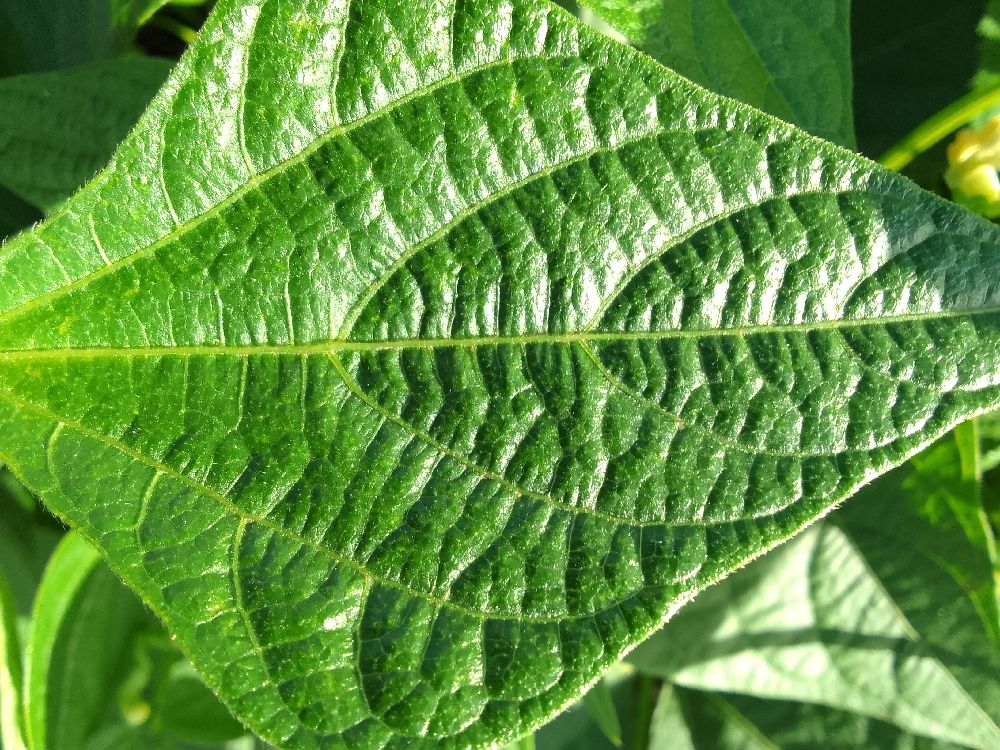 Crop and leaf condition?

common bean, healthy
